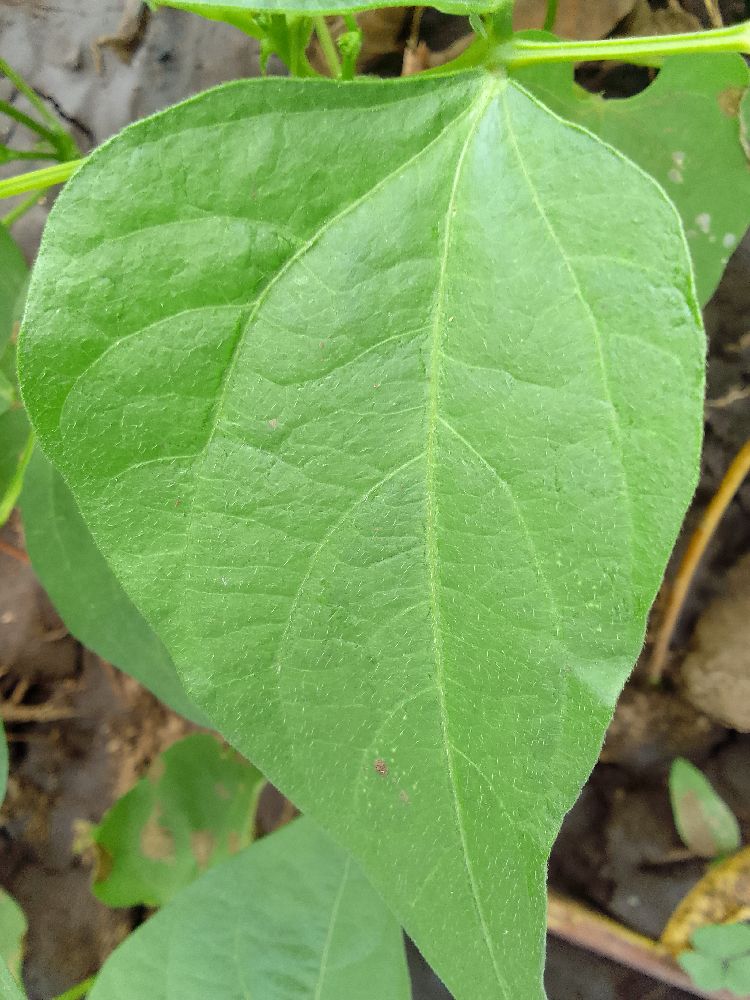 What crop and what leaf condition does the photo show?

common bean, healthy
